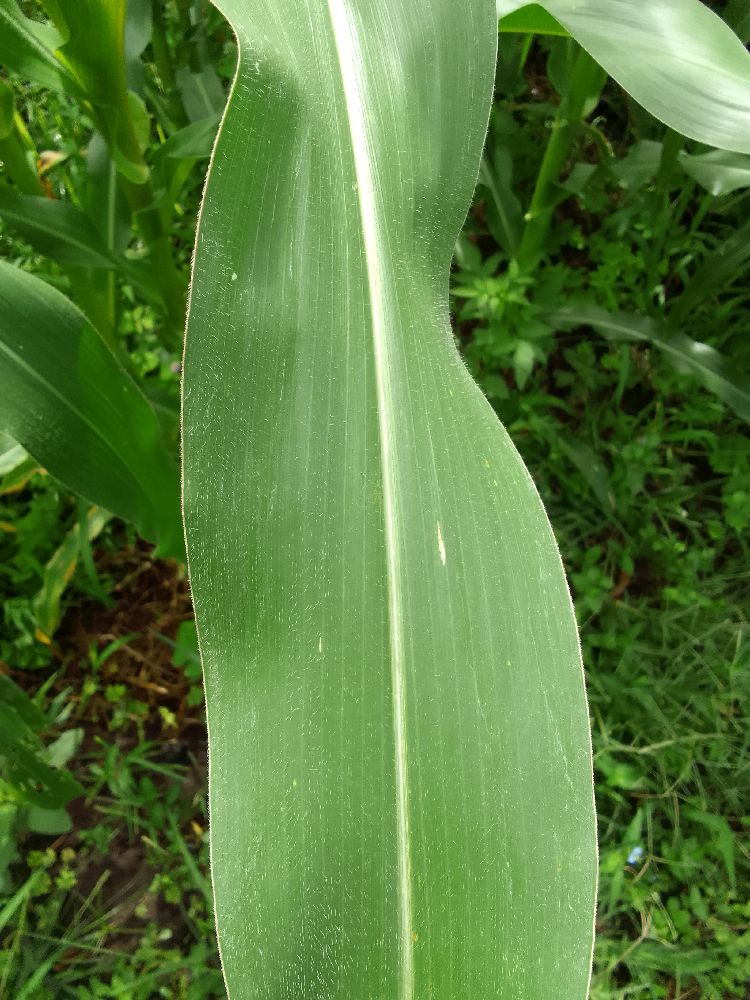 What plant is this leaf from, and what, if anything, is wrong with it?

maize, healthy
